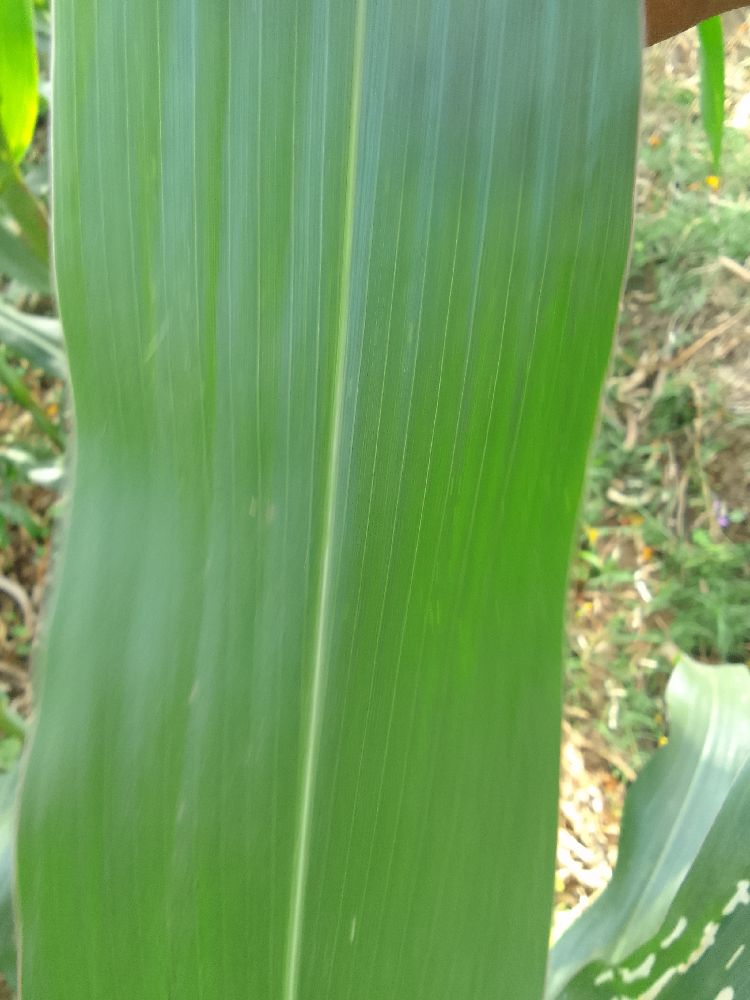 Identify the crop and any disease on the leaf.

maize, healthy
